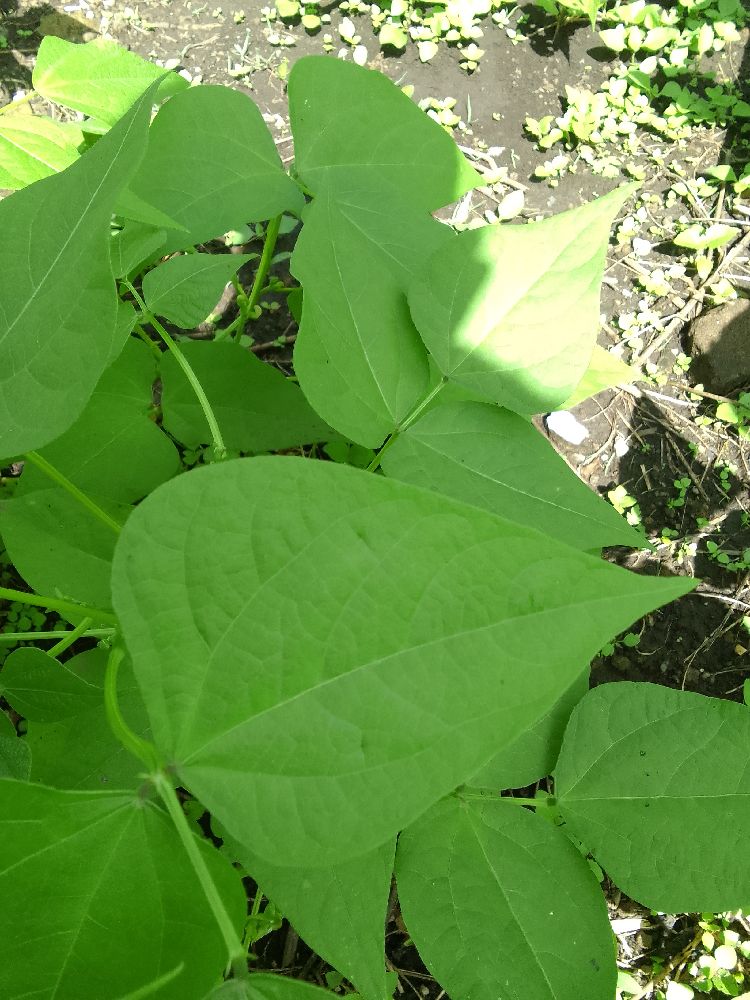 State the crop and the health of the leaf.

common bean, healthy
